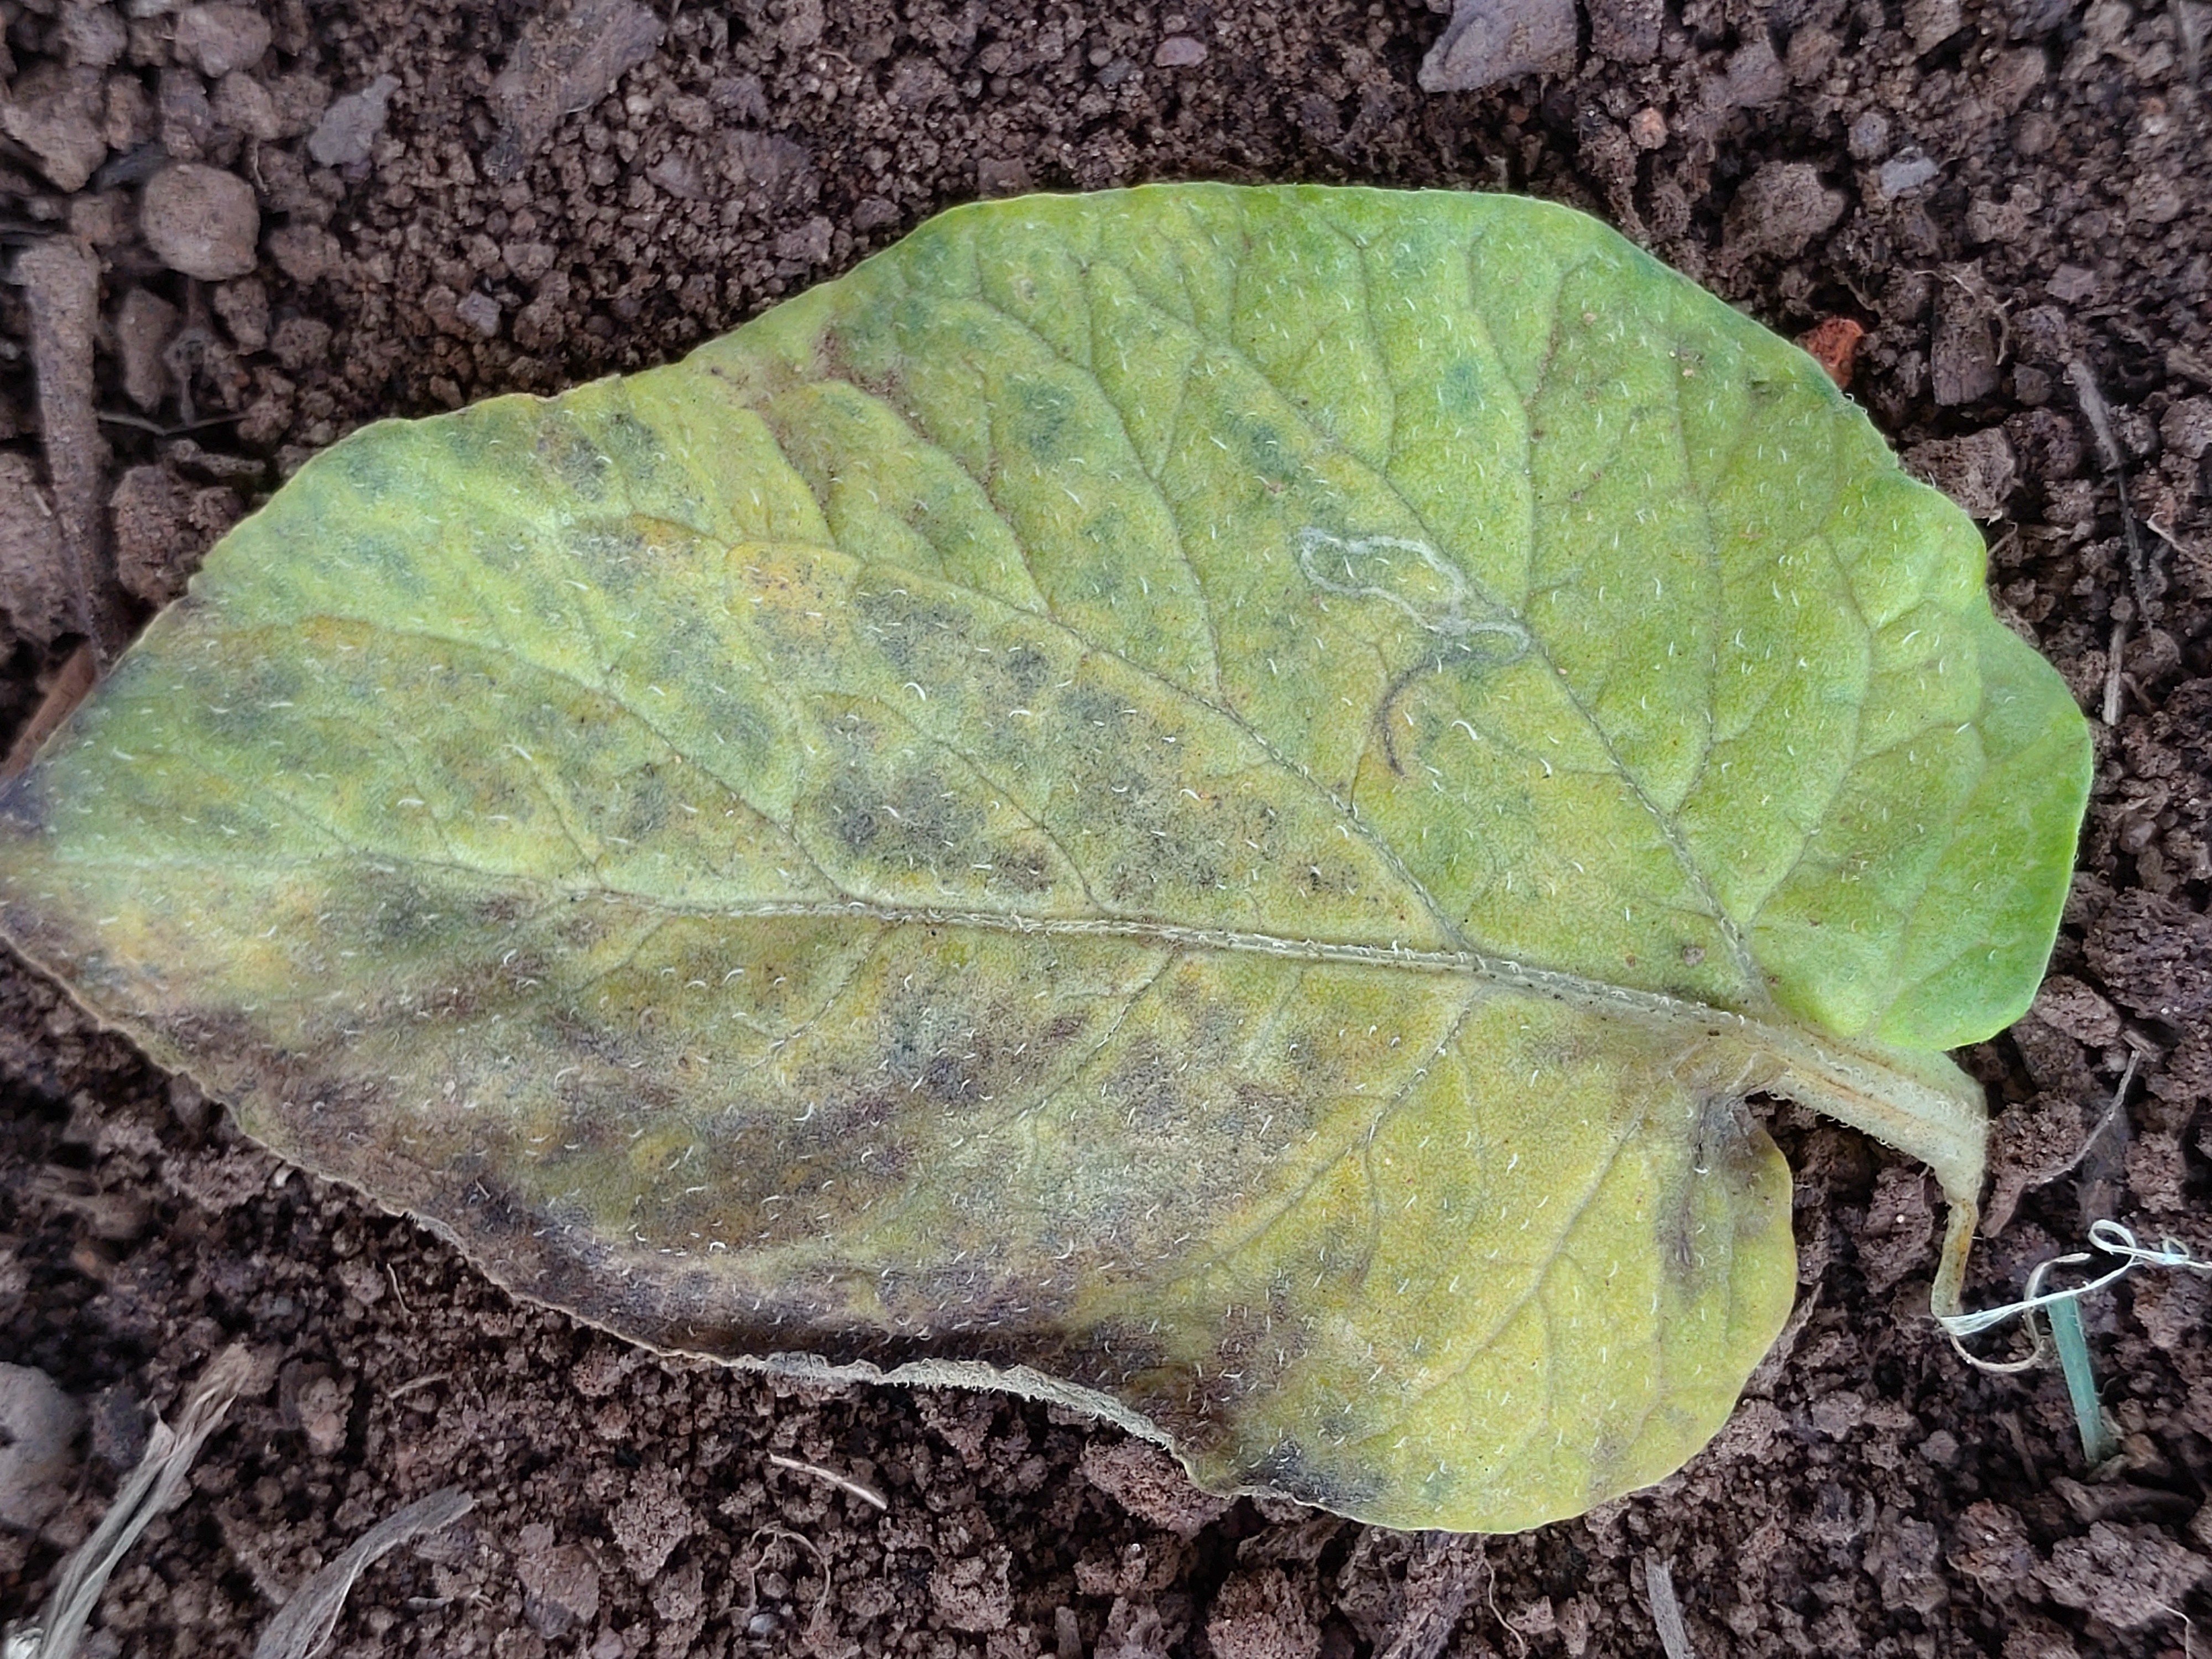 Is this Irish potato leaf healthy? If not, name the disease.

late blight
